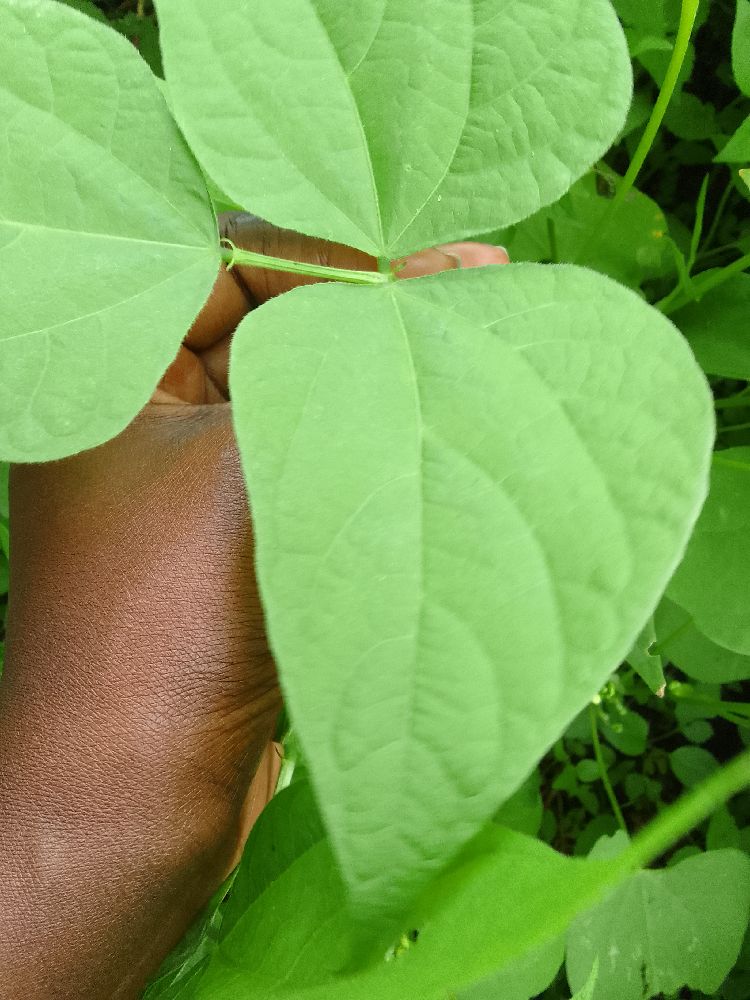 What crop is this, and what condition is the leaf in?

common bean, healthy
